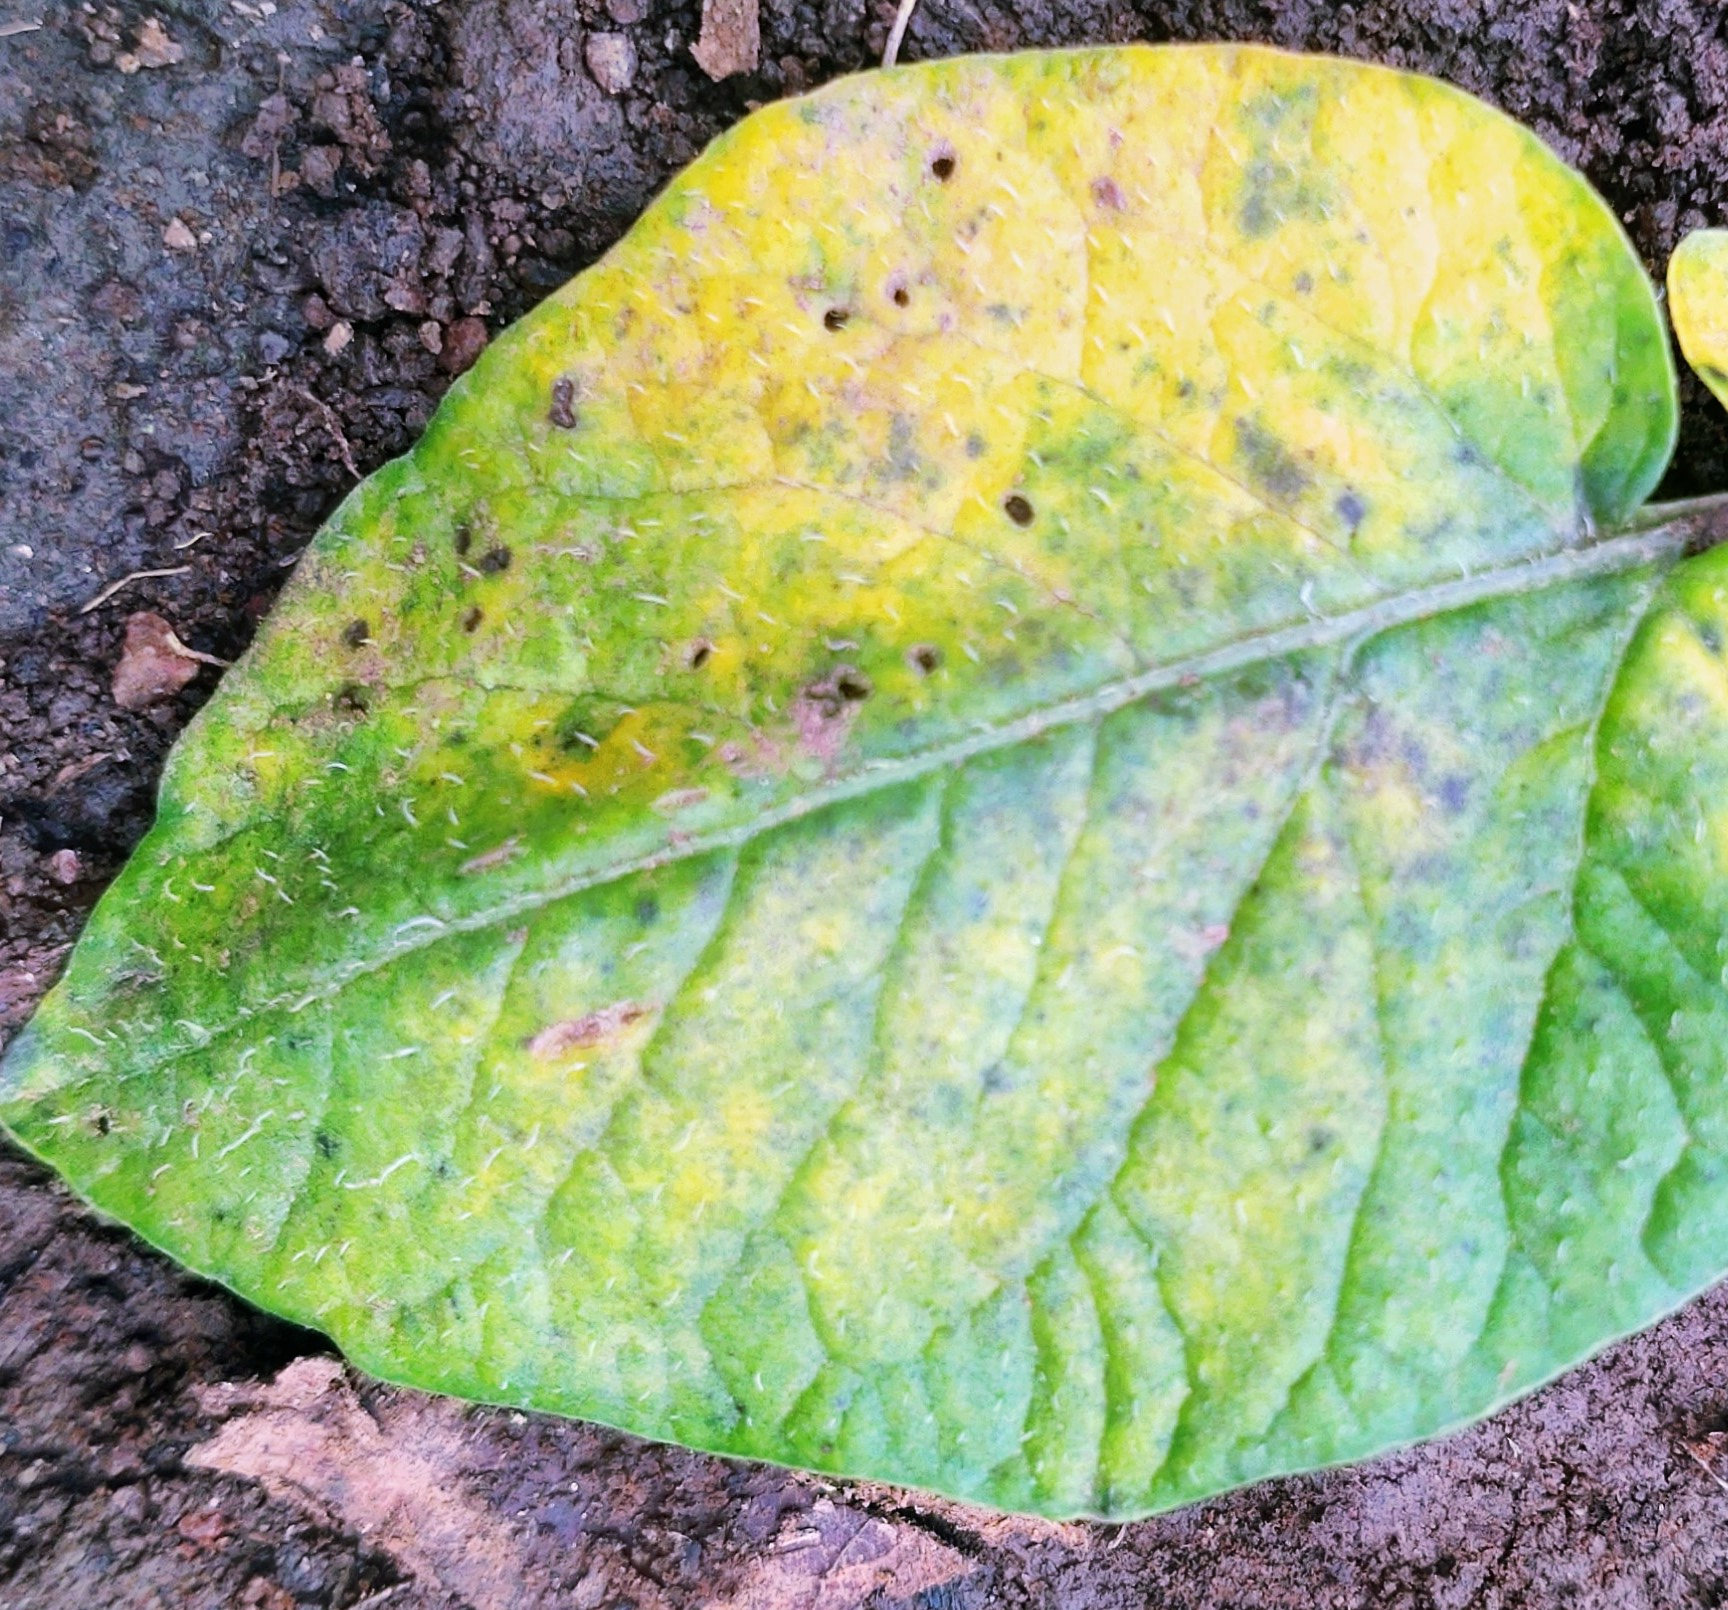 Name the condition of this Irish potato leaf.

late blight
